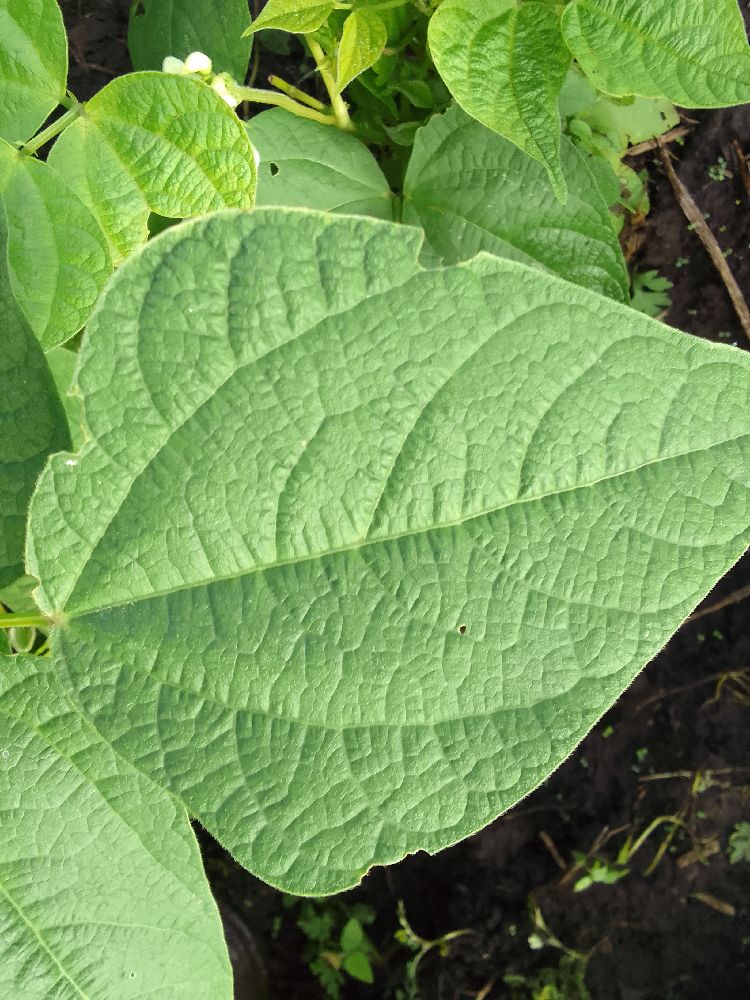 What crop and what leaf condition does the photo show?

common bean, healthy
